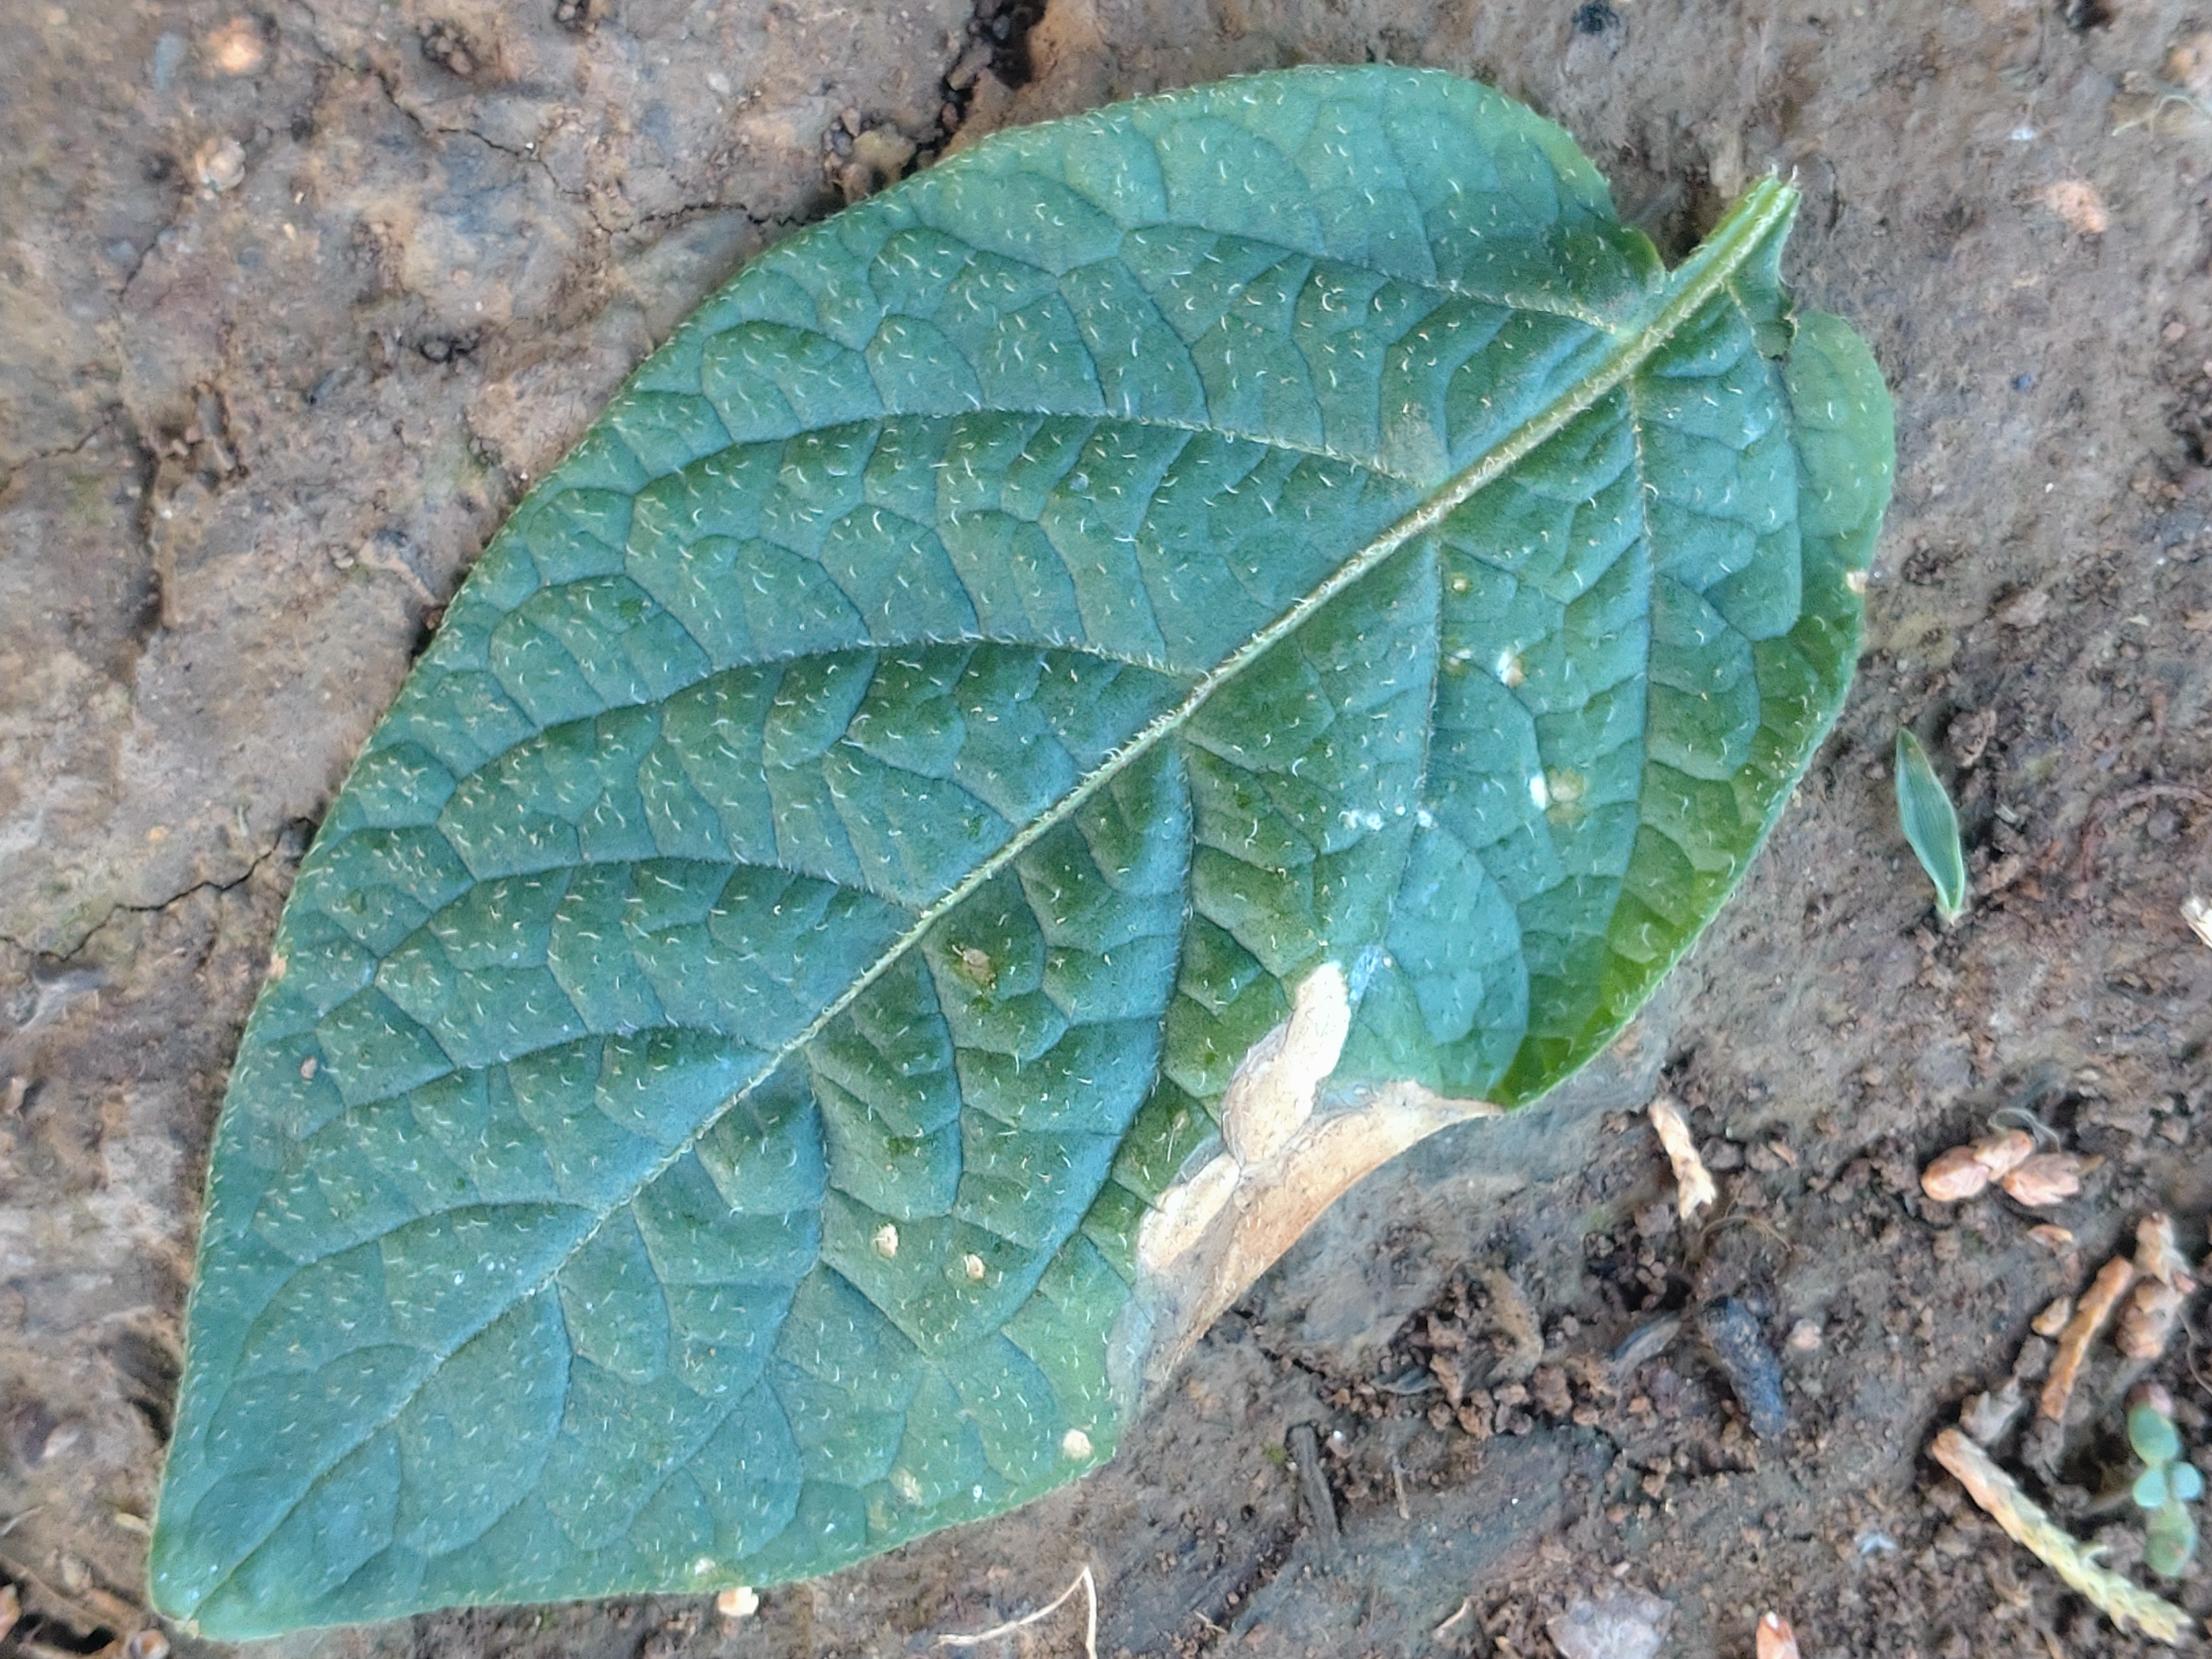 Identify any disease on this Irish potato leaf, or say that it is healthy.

early blight
